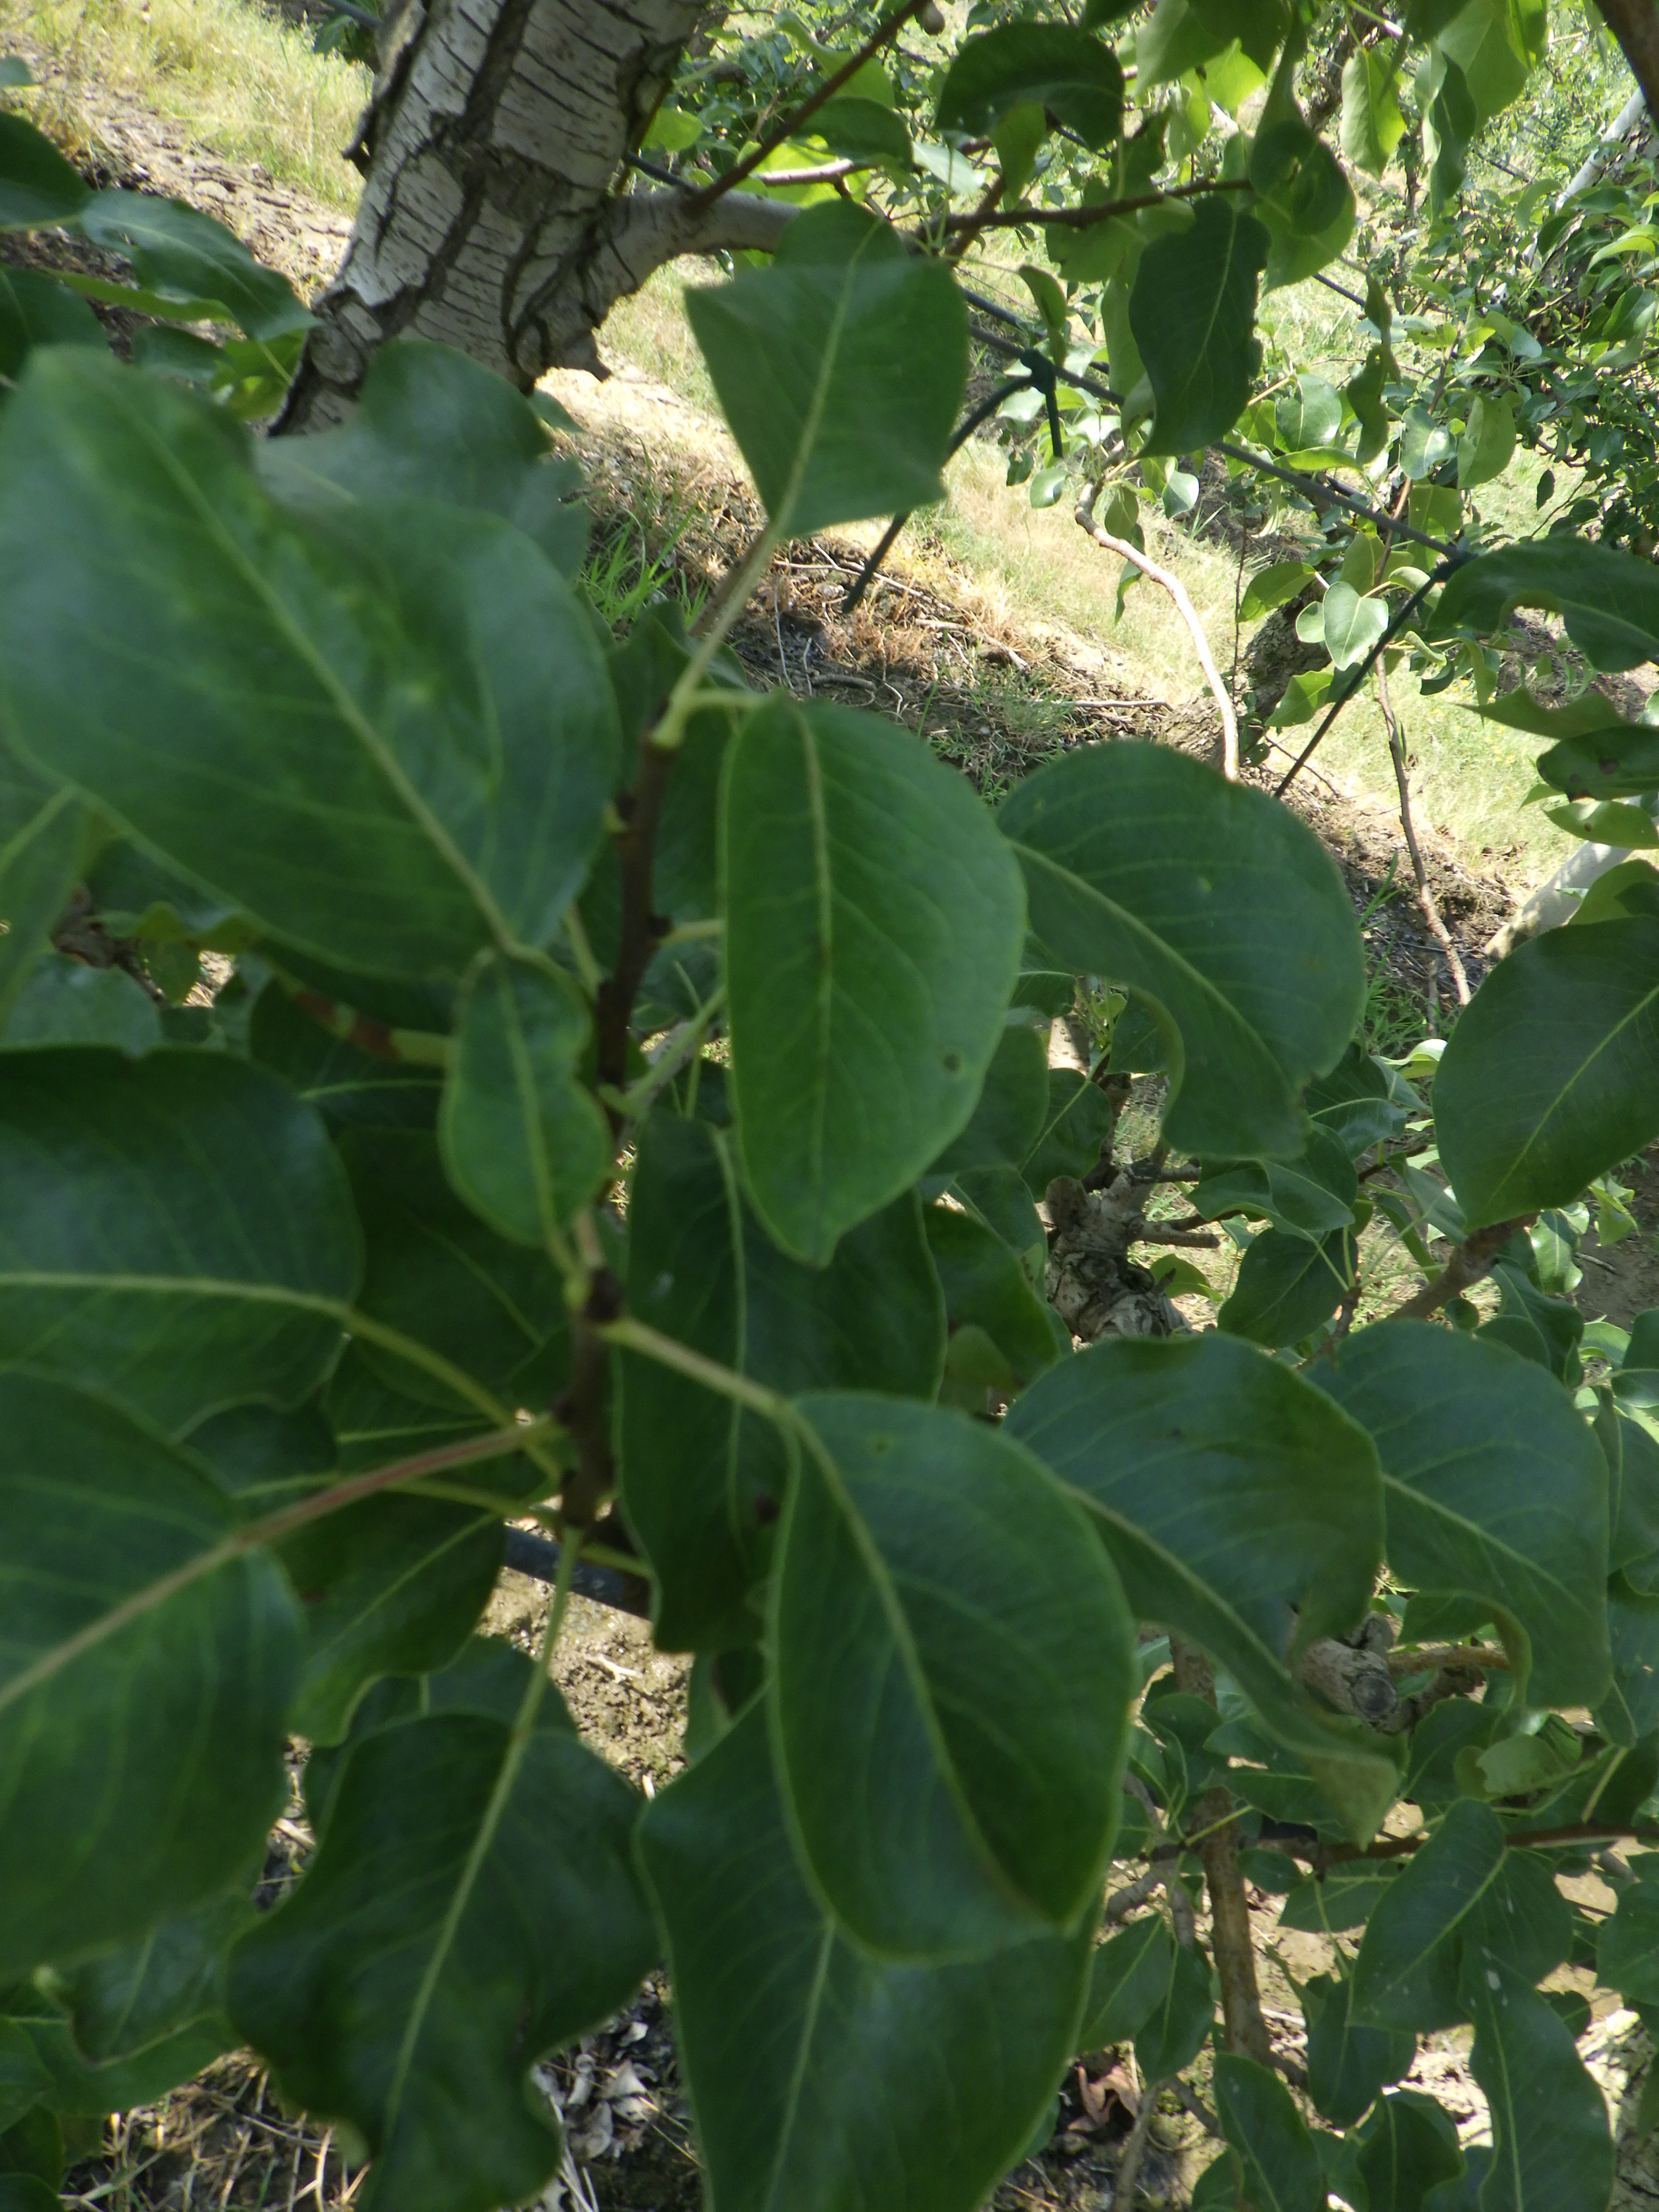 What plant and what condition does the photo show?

pear, healthy
